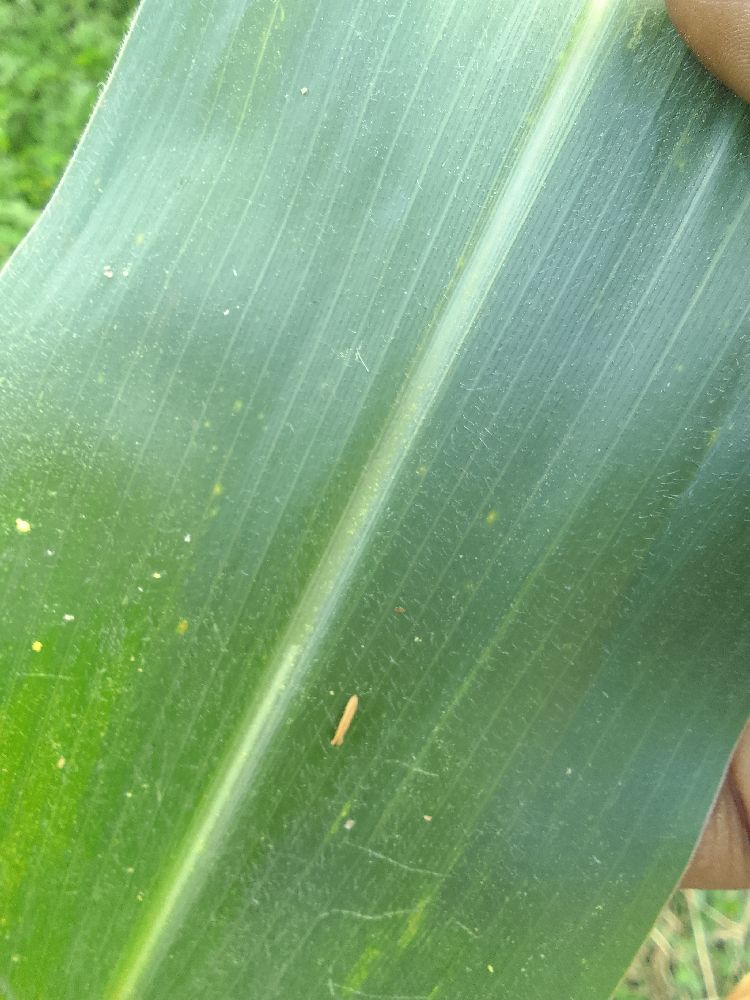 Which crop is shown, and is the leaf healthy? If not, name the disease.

maize, healthy
